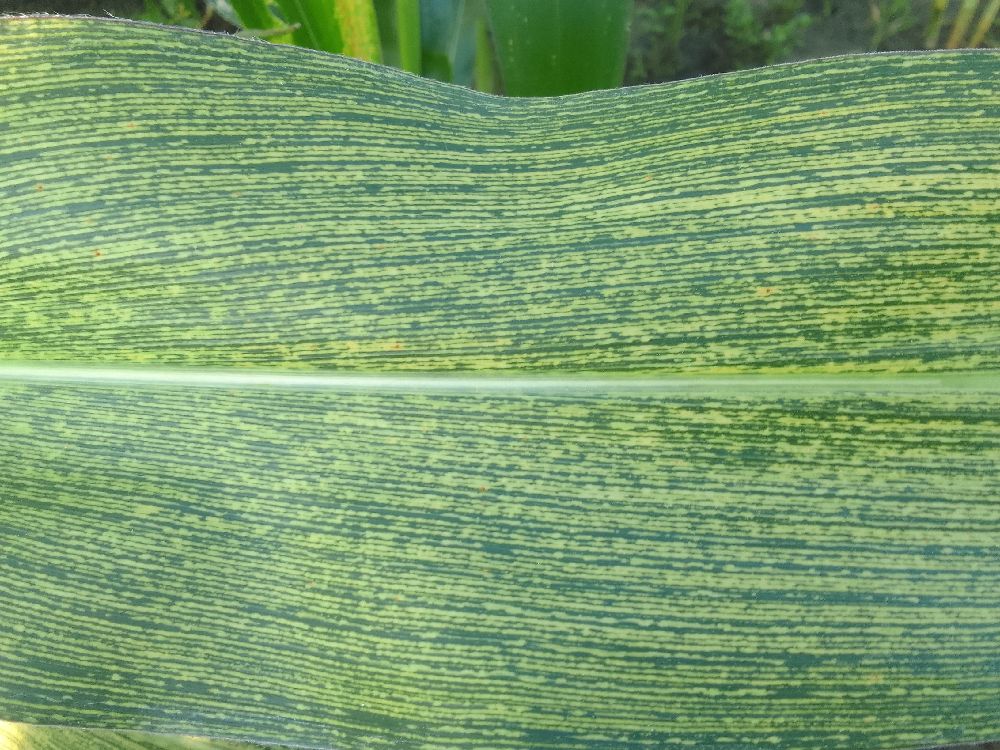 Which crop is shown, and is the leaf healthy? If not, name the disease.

maize, maize streak virus
